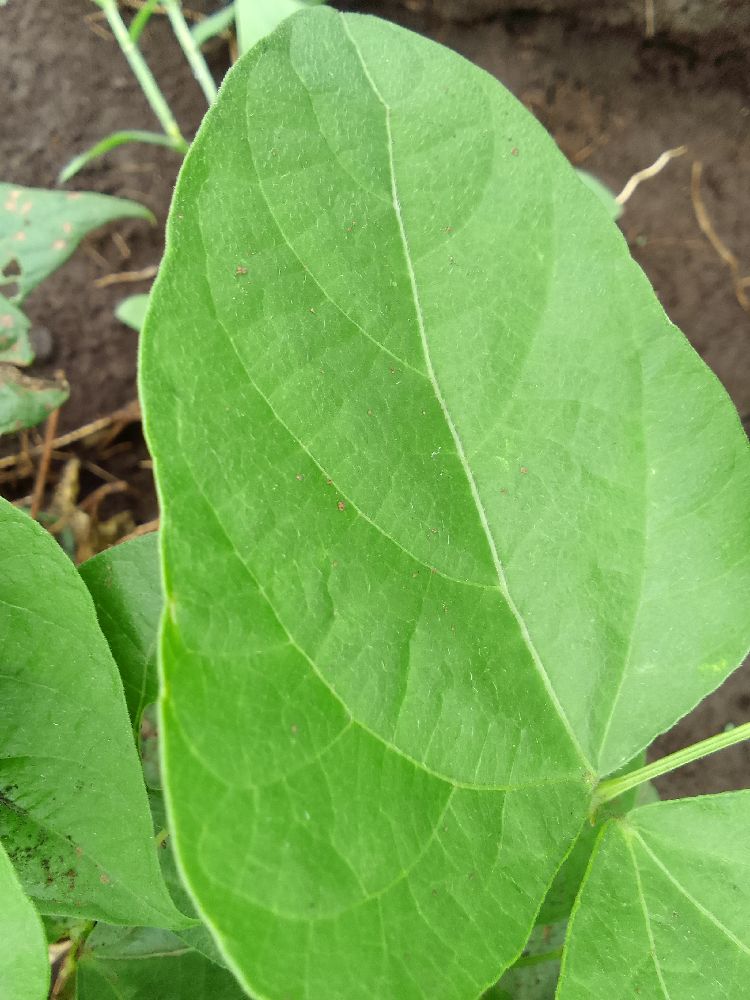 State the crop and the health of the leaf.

common bean, healthy
